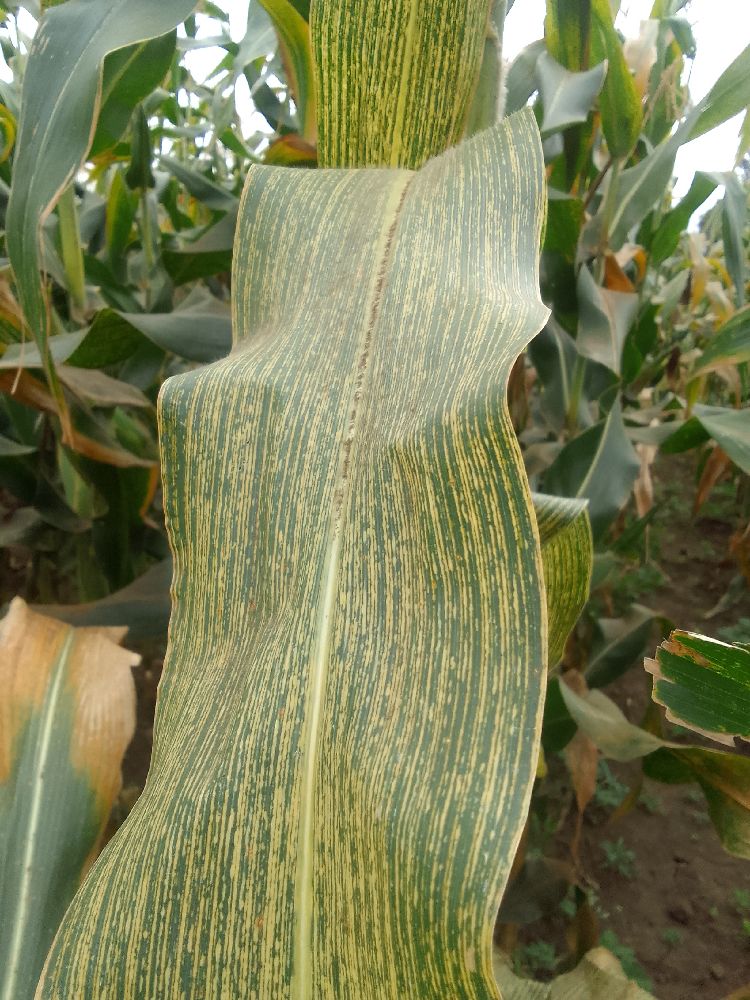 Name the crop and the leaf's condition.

maize, maize streak virus
